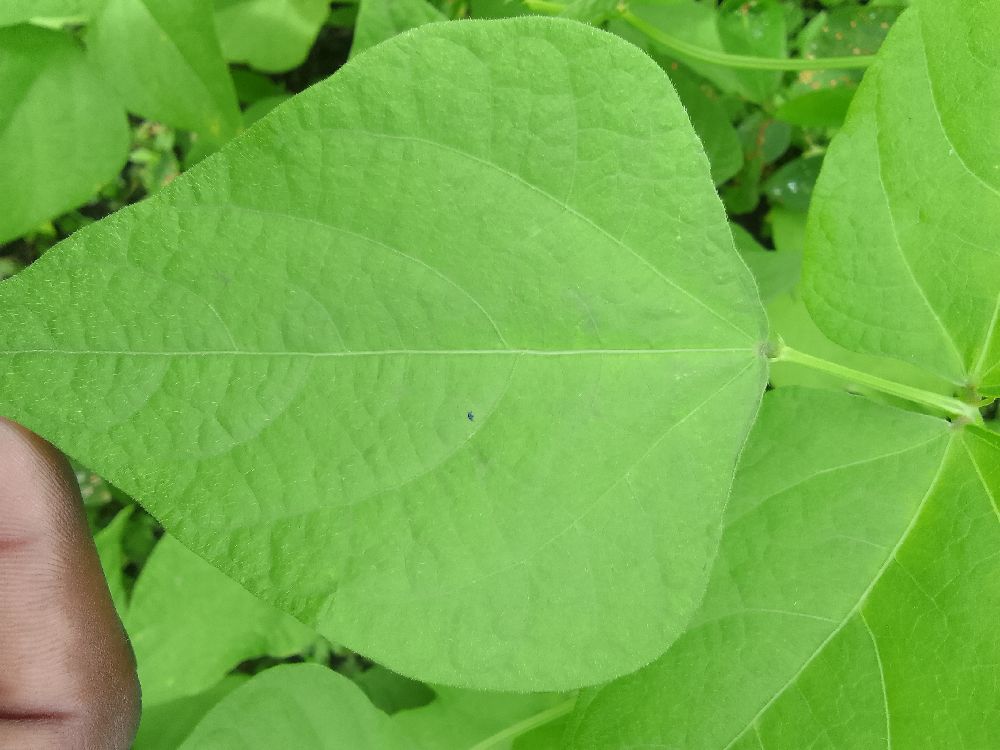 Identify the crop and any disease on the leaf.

common bean, healthy
